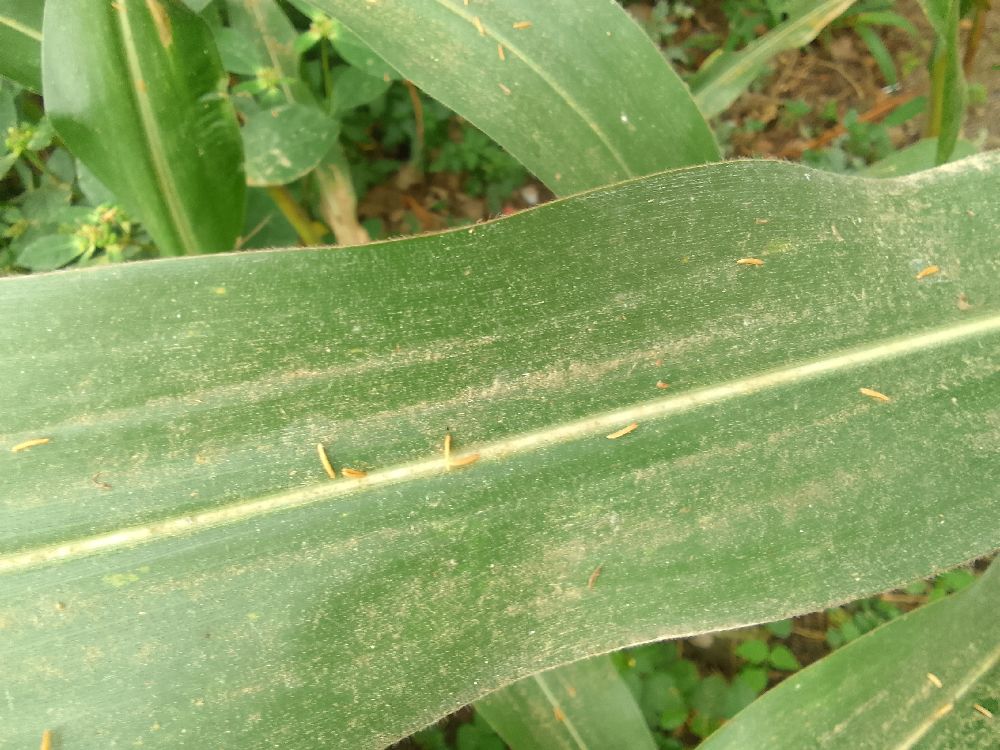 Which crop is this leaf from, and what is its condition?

maize, healthy
